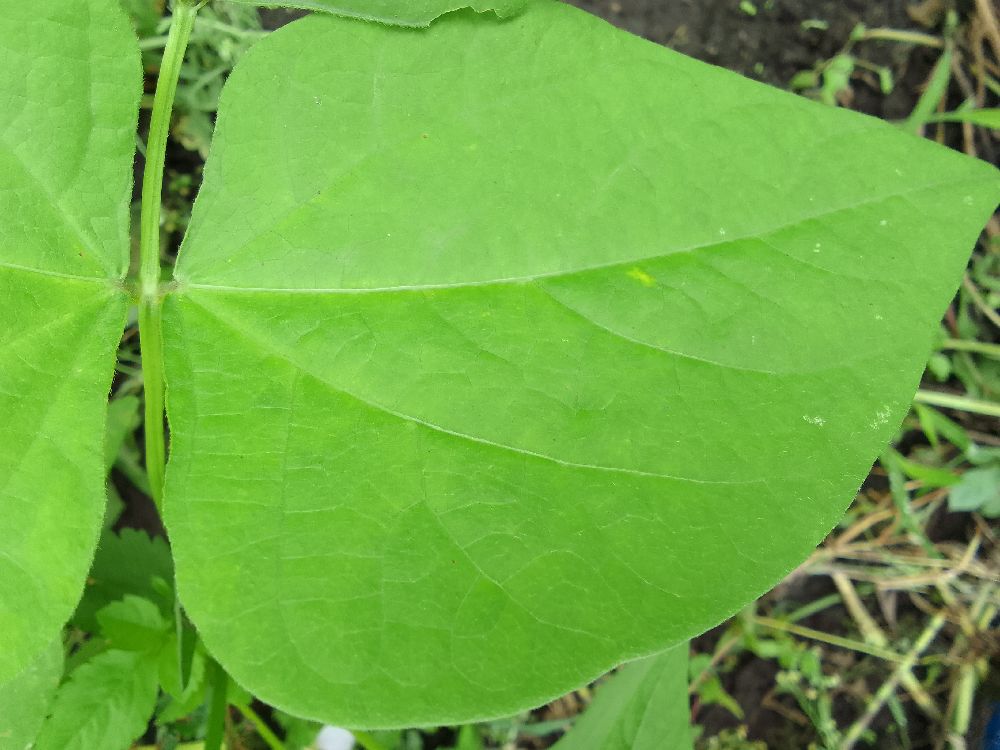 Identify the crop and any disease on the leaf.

common bean, healthy
